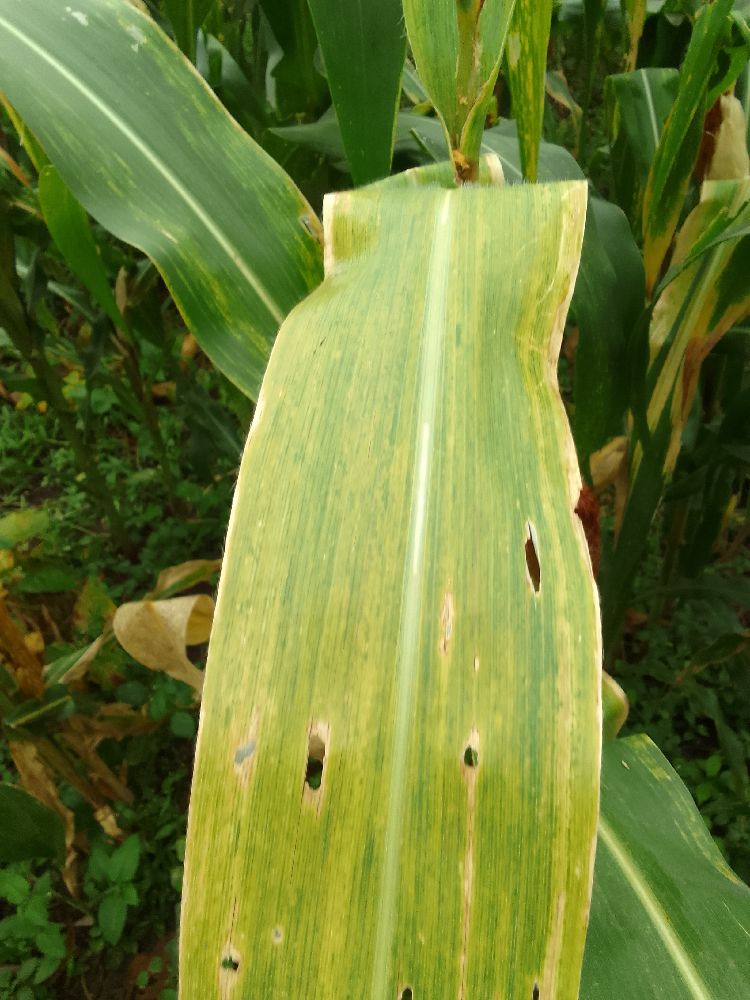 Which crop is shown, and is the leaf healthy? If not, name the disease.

maize, maize lethal necrosis
